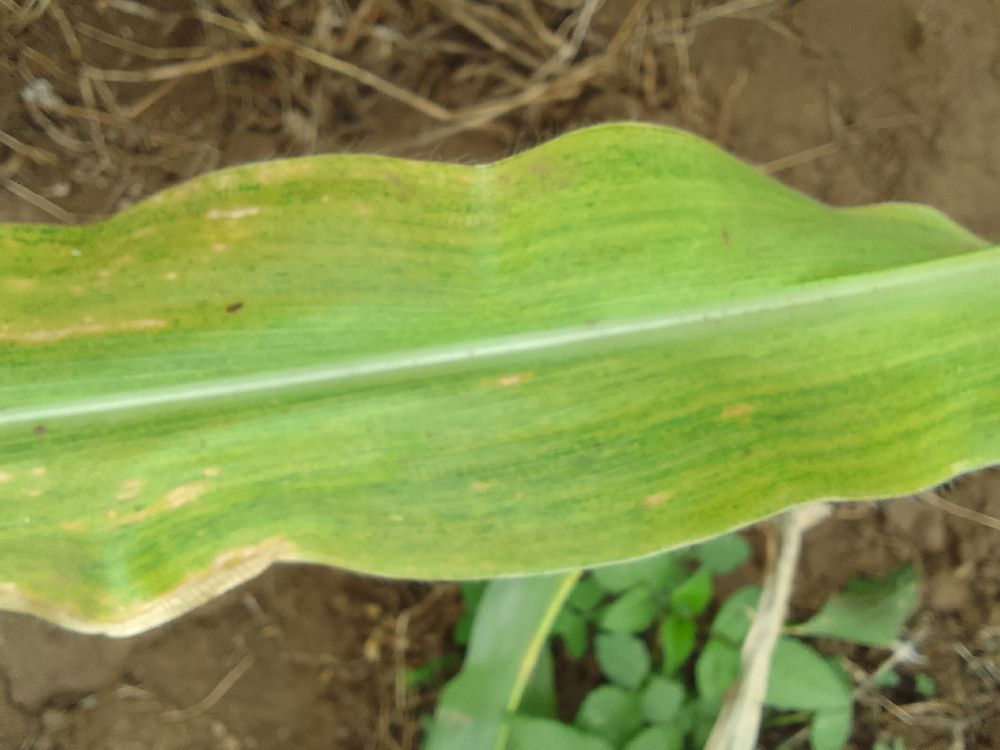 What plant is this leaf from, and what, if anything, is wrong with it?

maize, maize lethal necrosis
